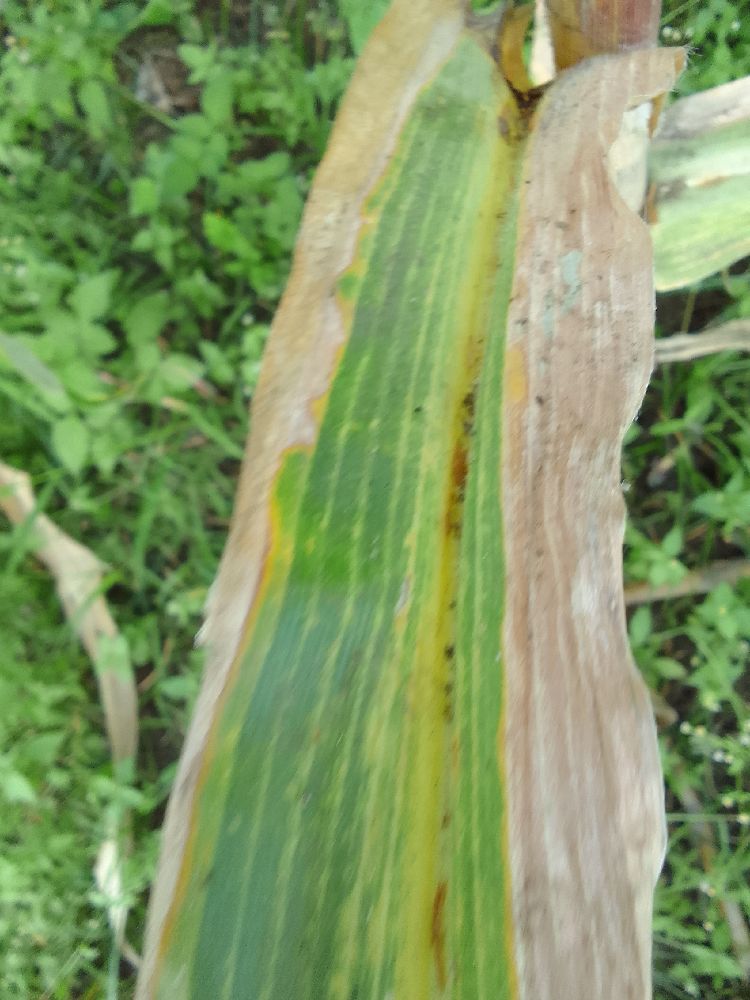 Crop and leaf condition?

maize, maize lethal necrosis
